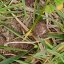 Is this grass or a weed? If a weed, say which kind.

grass
